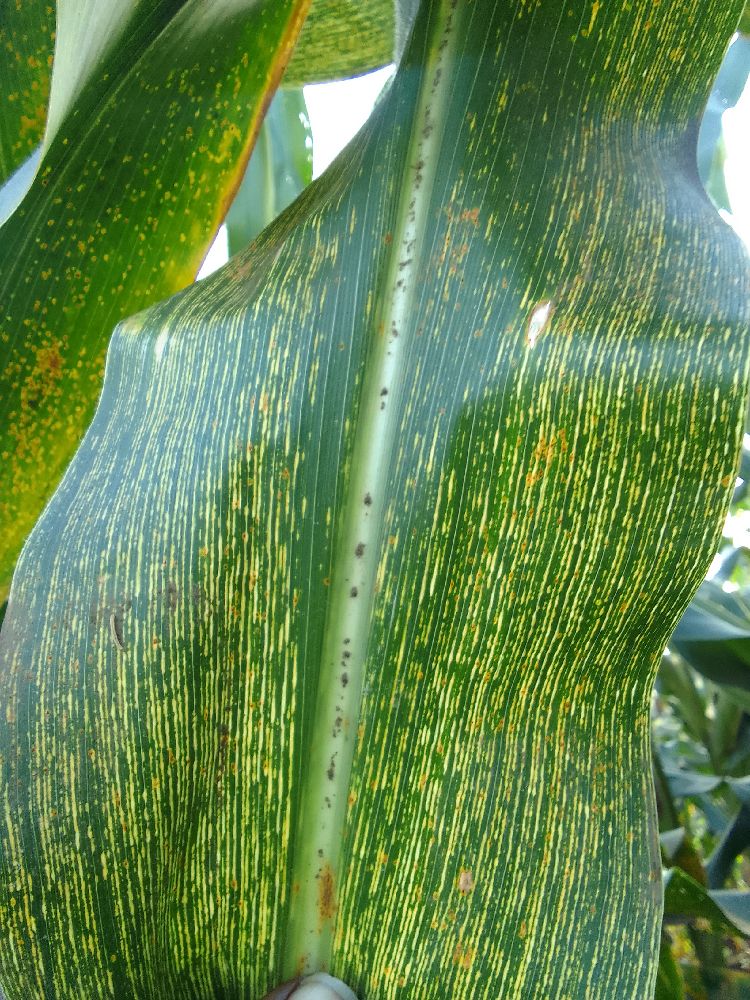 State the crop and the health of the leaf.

maize, maize streak virus
